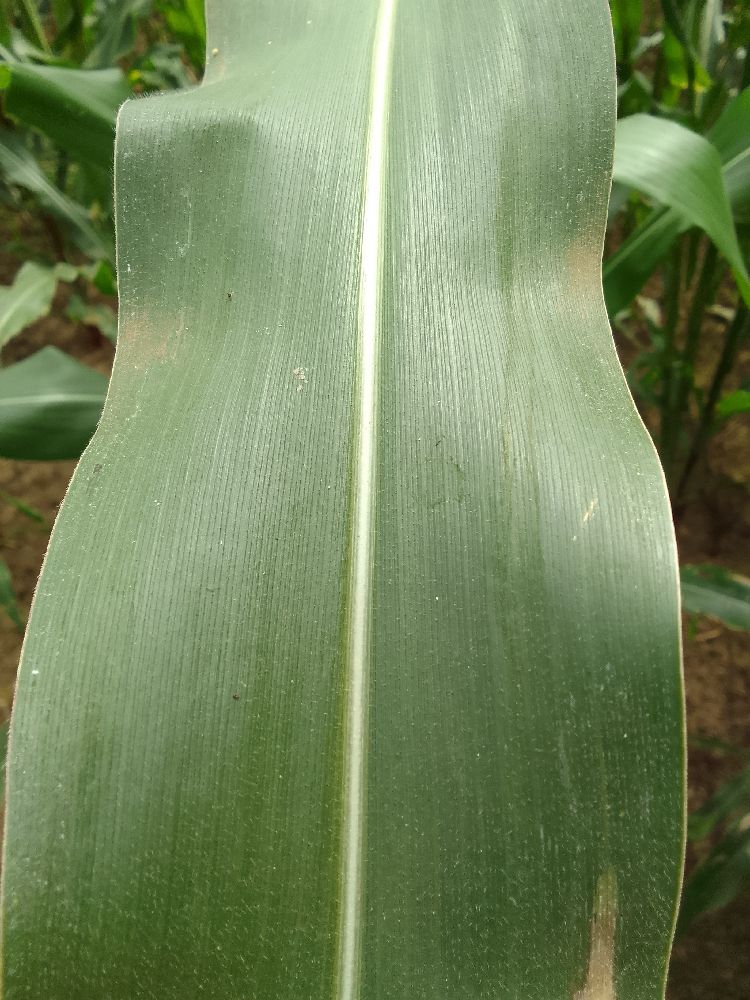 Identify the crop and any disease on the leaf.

maize, healthy
